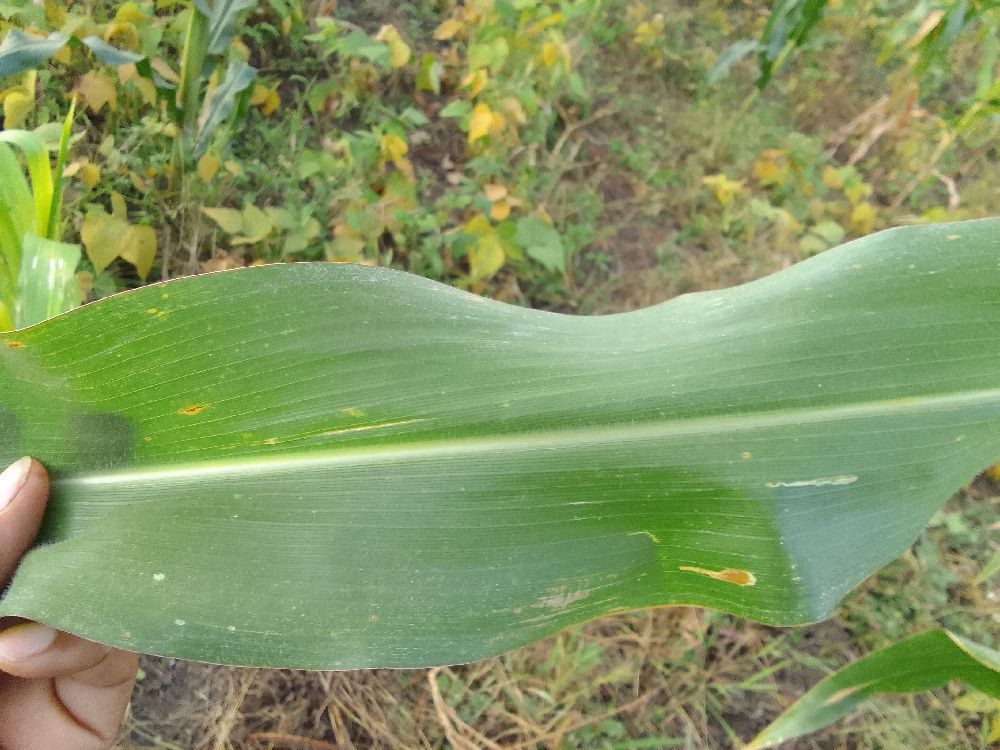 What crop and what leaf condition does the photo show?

maize, healthy
